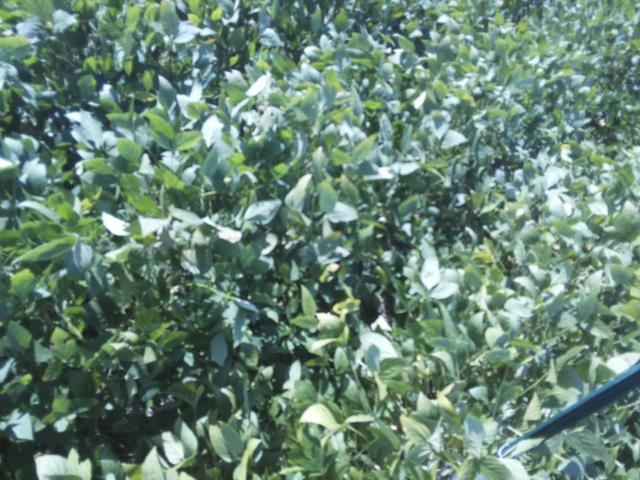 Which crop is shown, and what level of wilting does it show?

soybean, slight leaflet or petiole turgor loss in upper canopy
